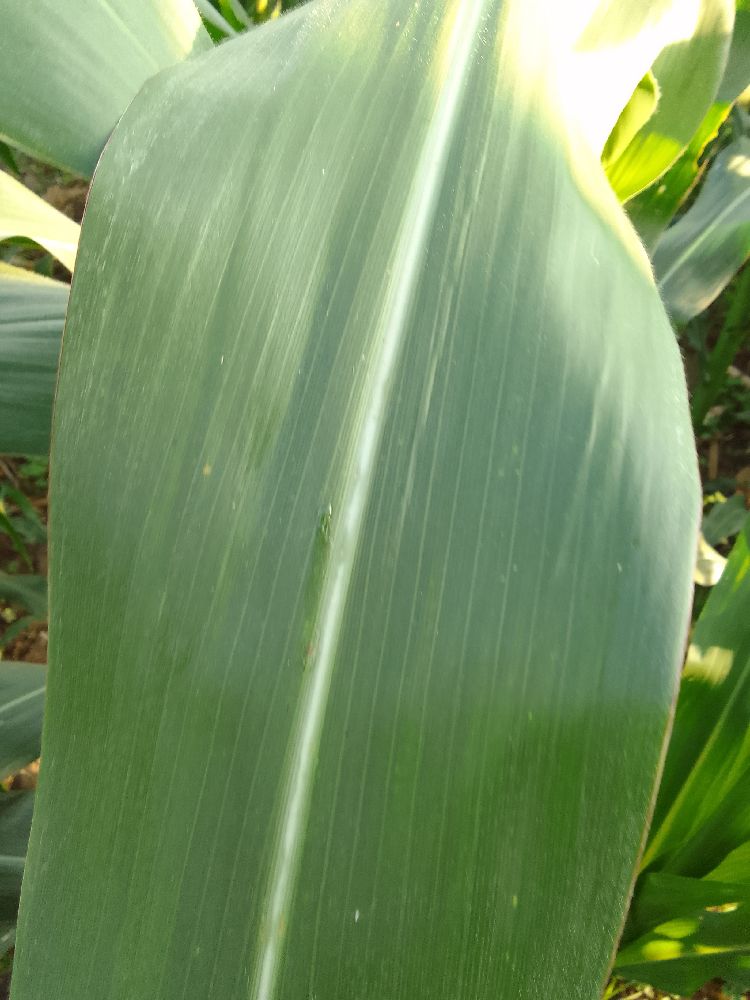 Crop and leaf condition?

maize, healthy
